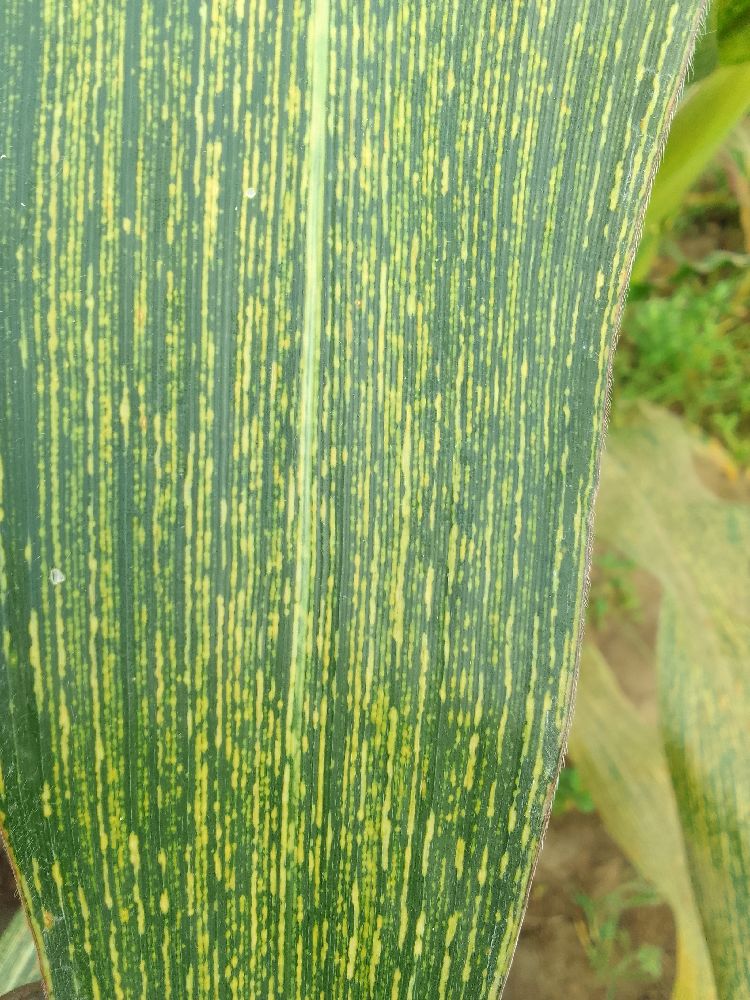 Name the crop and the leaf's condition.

maize, maize streak virus
